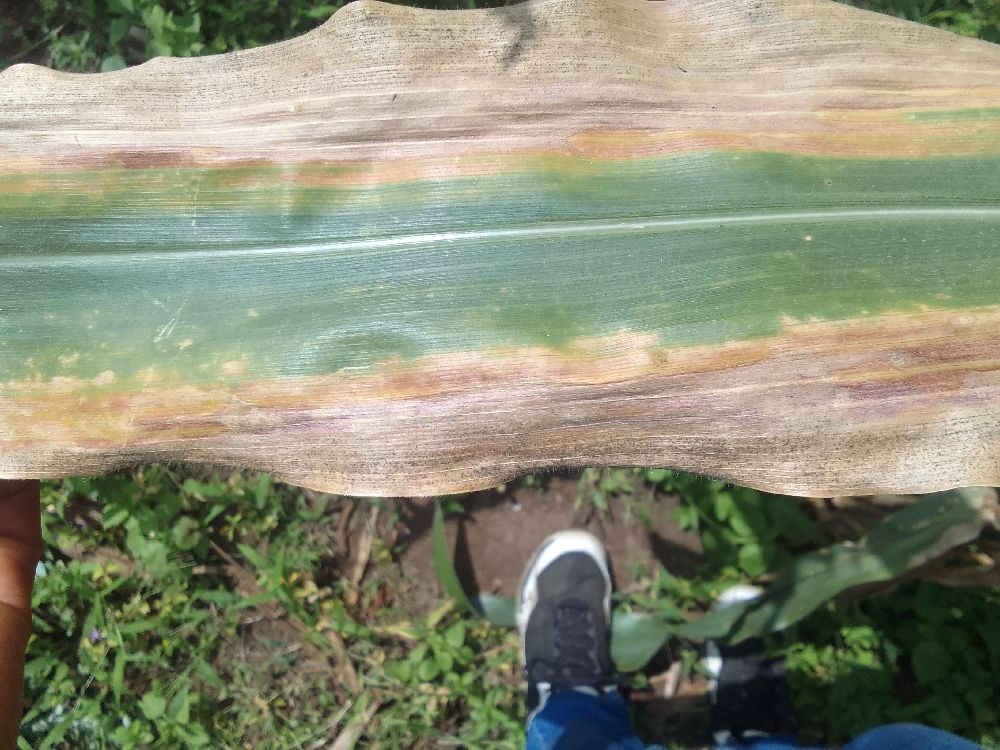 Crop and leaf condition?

maize, maize lethal necrosis
